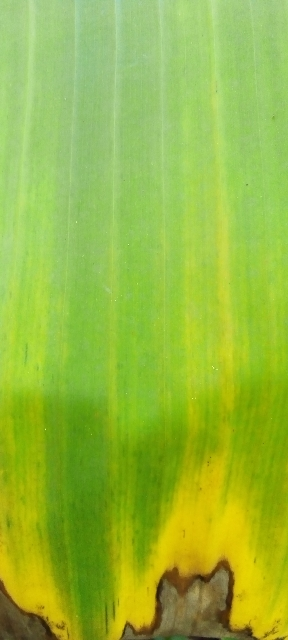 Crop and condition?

banana, fusarium wilt race 1
